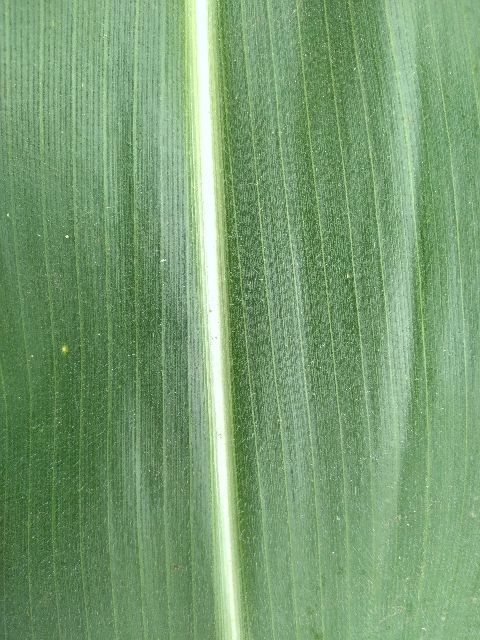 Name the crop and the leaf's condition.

maize, healthy
